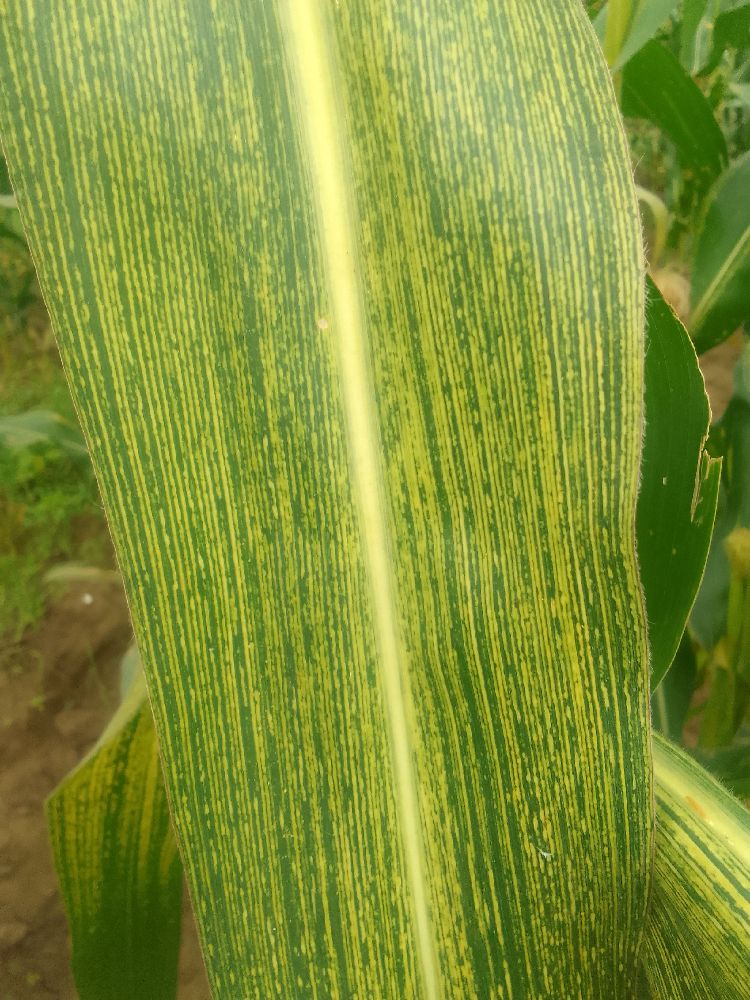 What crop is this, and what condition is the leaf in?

maize, maize streak virus
